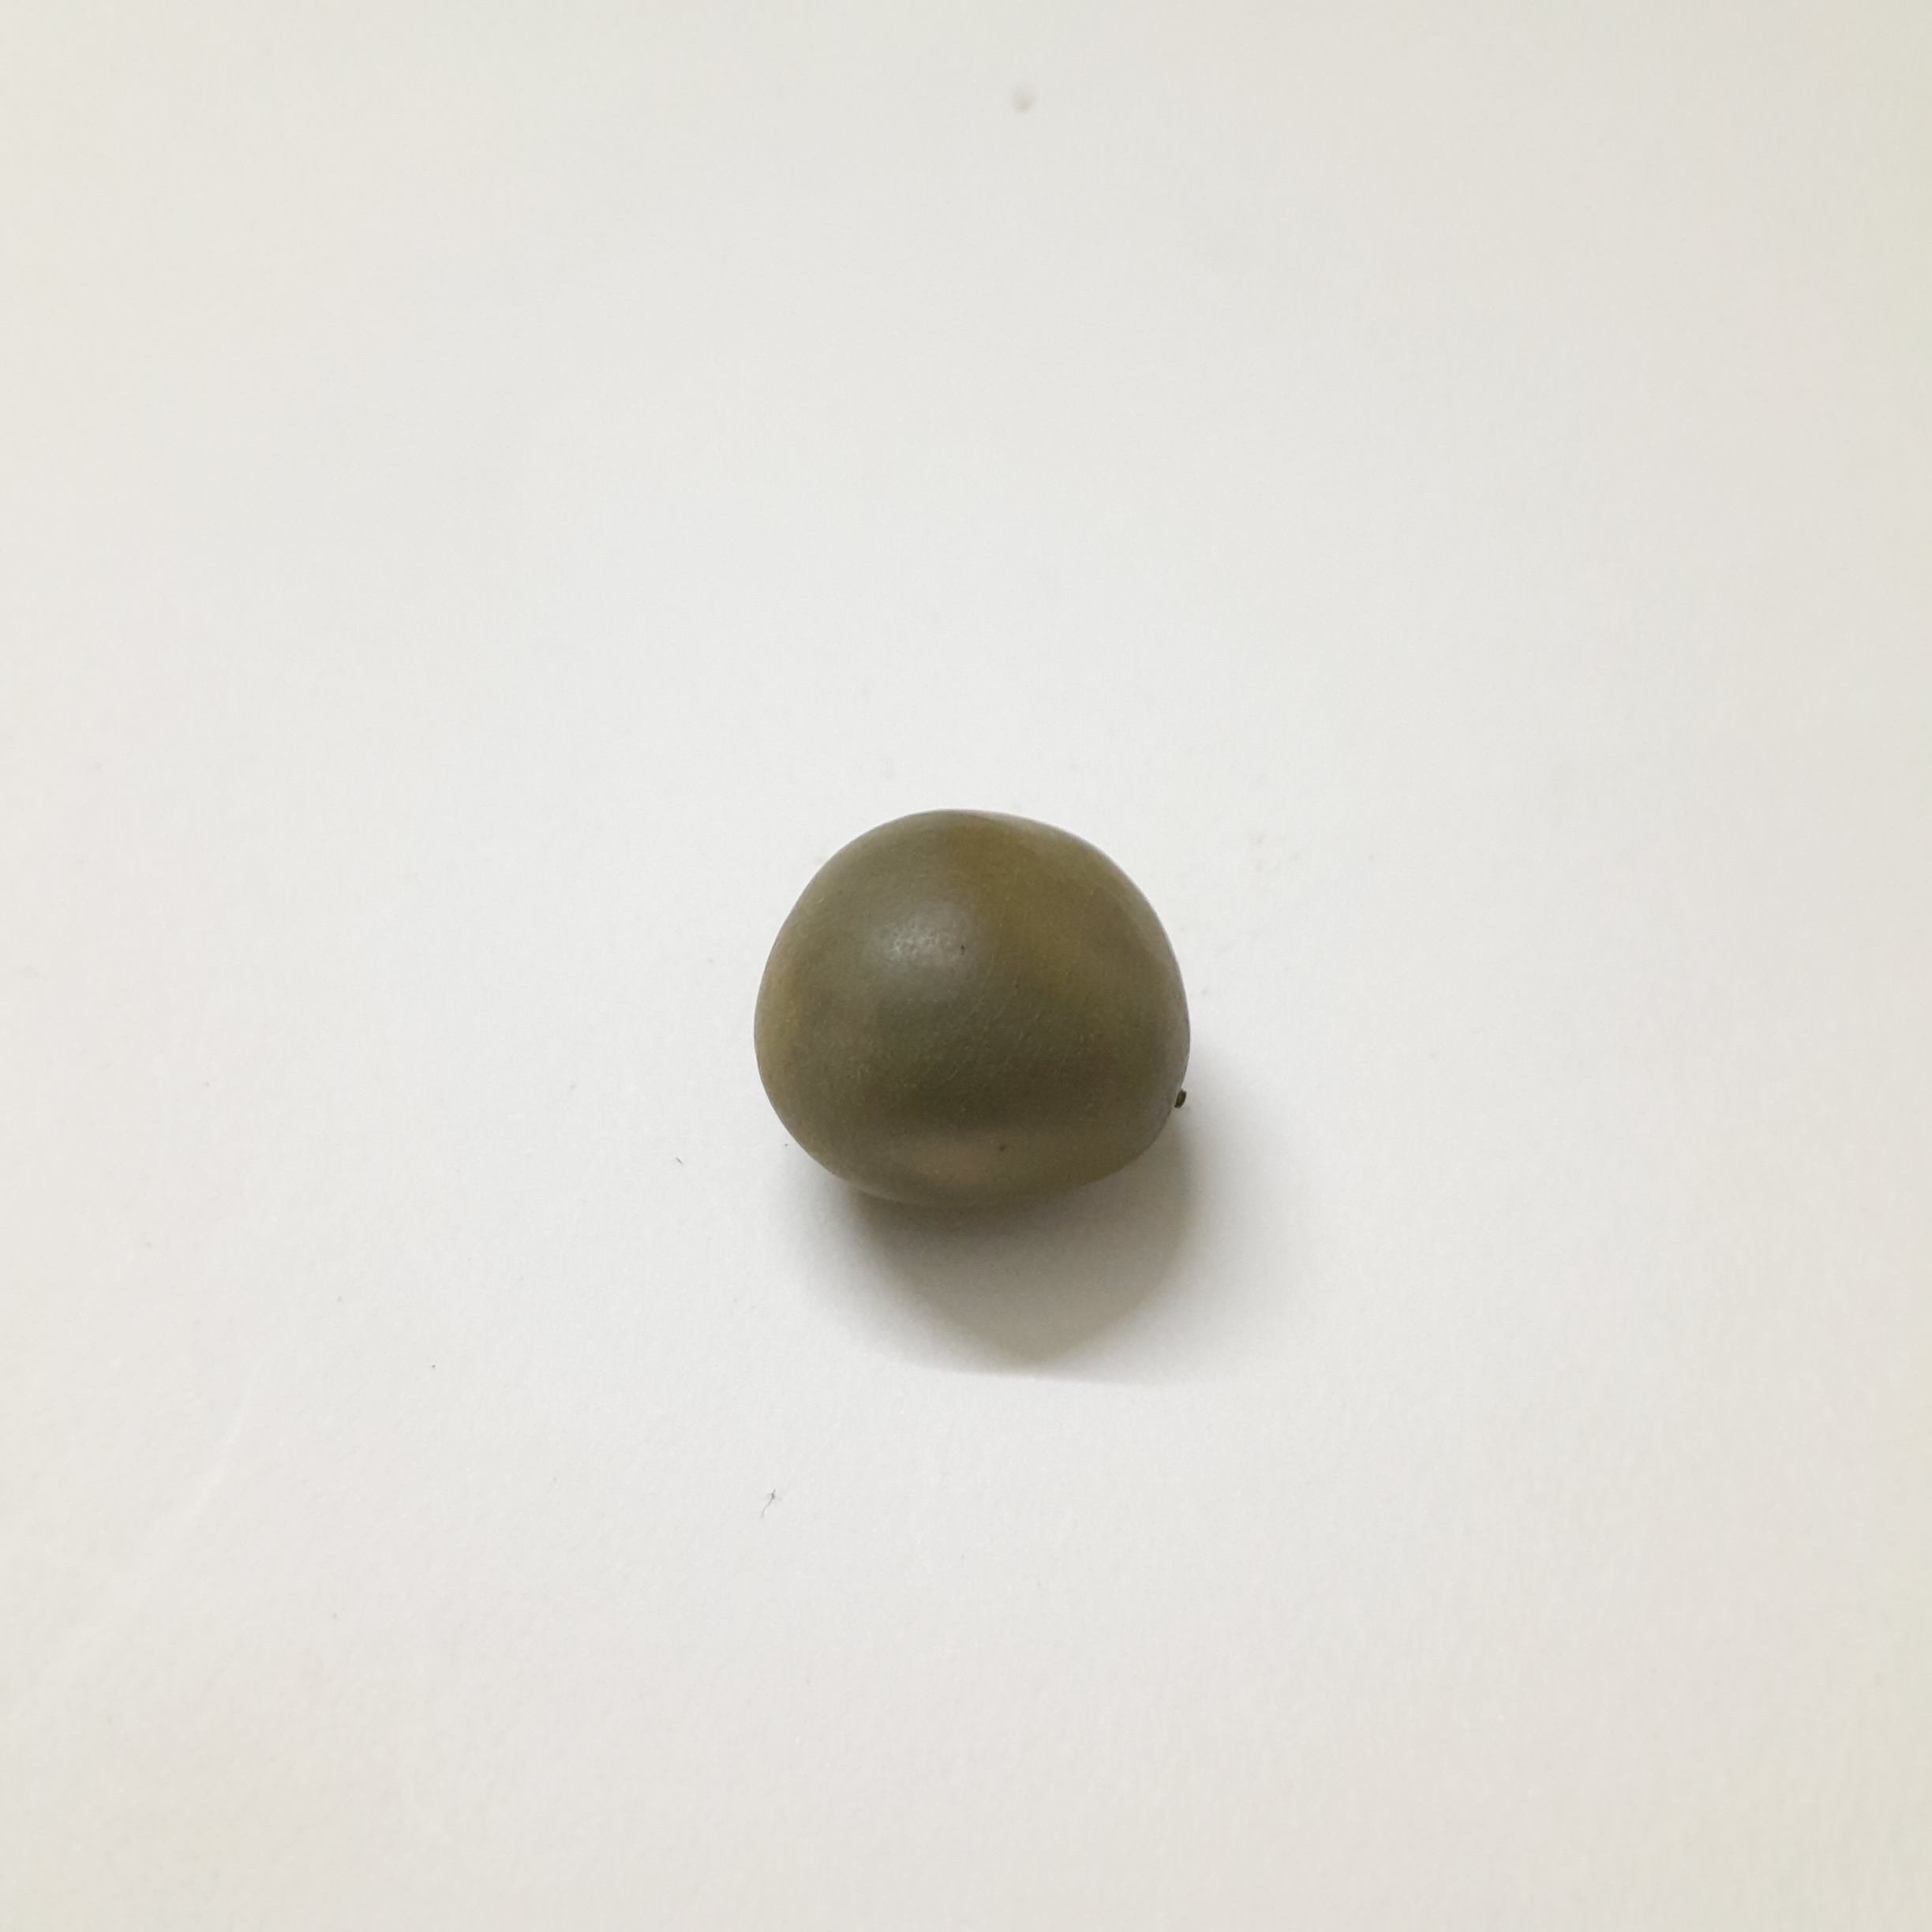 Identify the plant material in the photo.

sagargota
